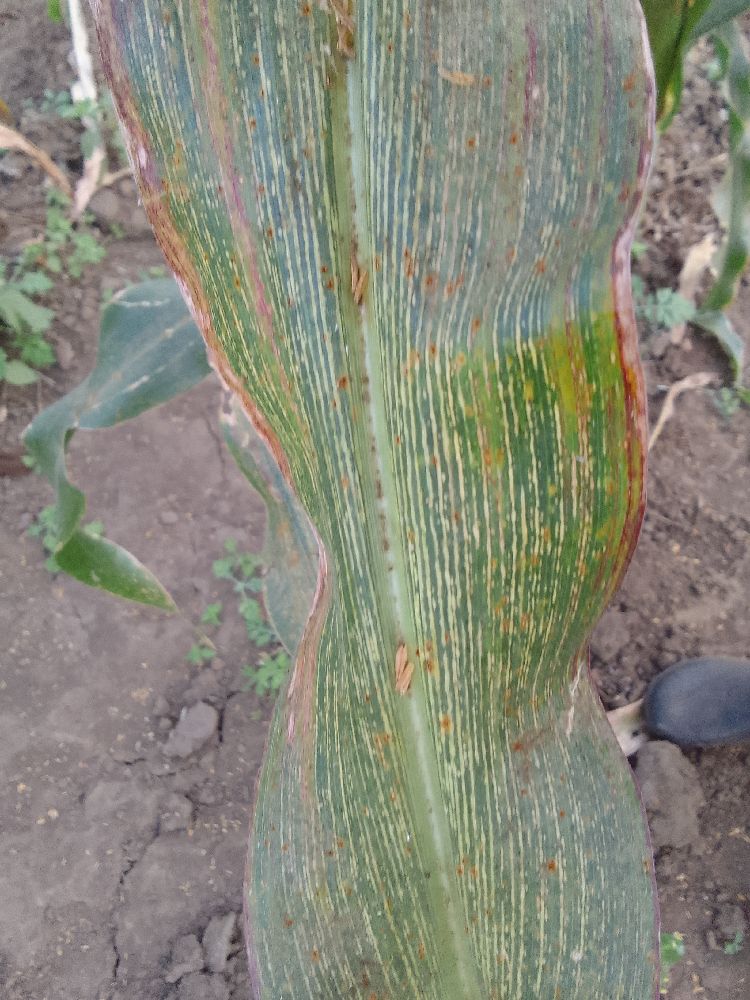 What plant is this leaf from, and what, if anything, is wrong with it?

maize, maize streak virus
